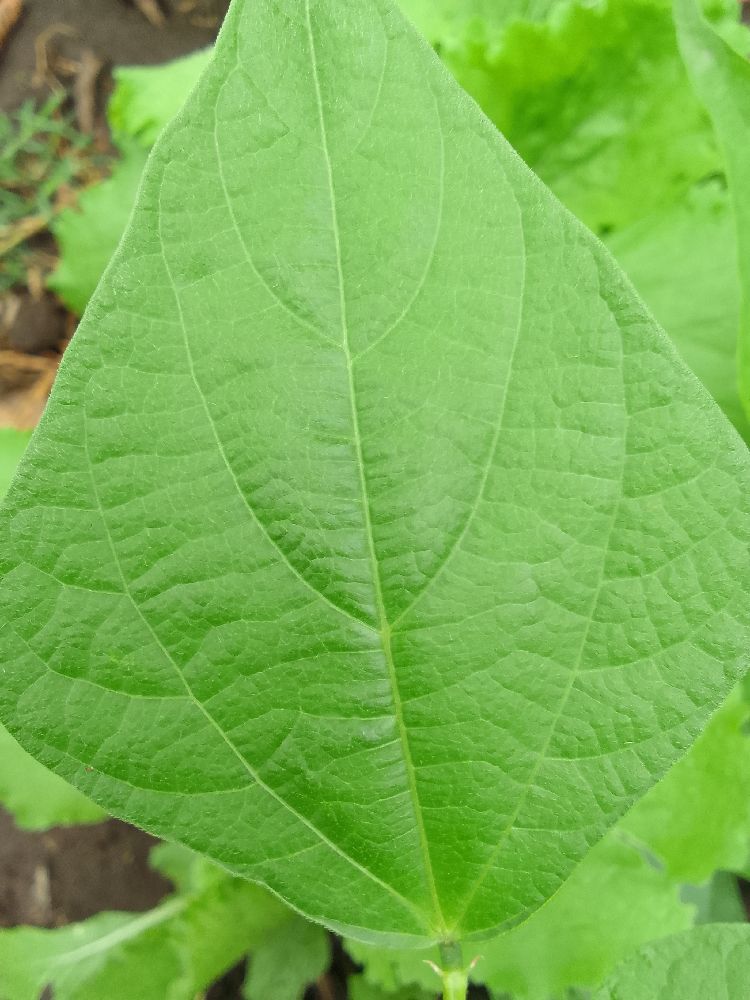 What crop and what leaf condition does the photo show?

common bean, healthy
